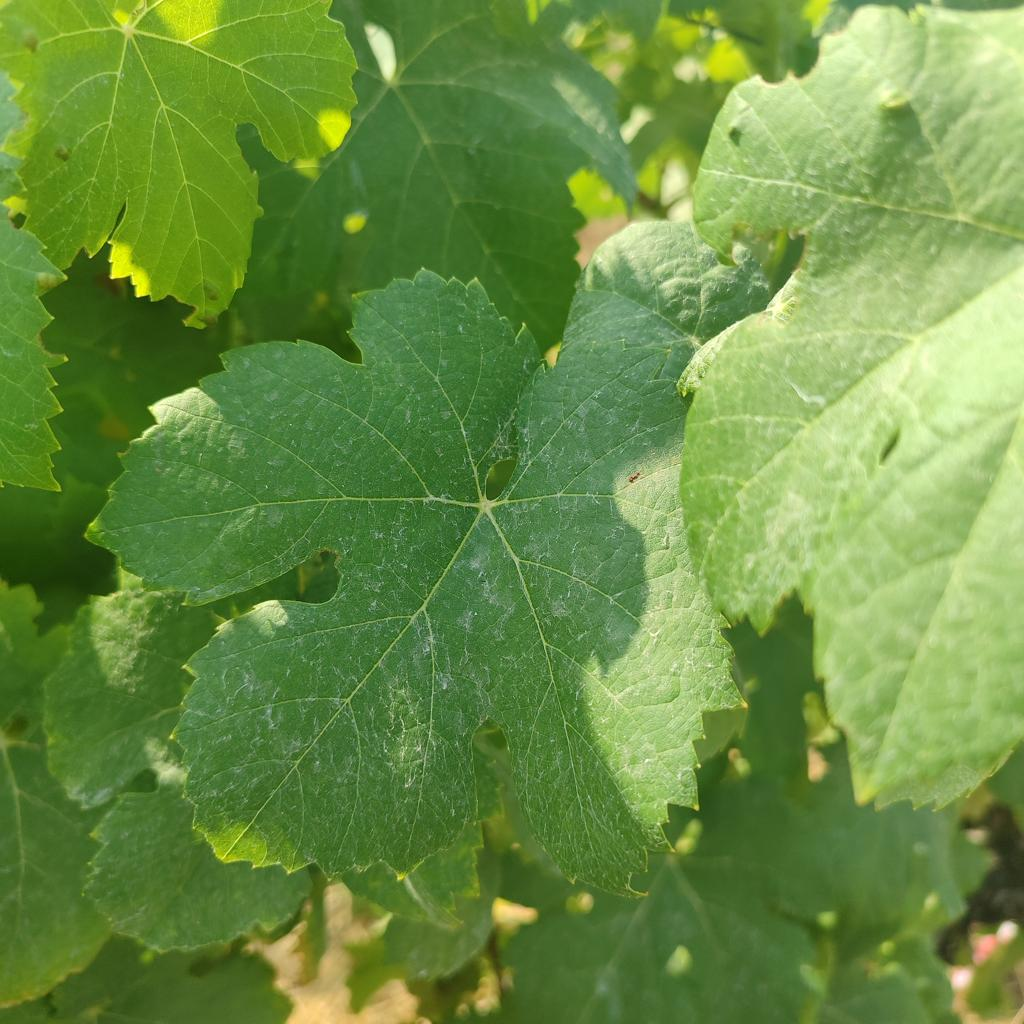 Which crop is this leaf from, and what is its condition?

grapevine, healthy
